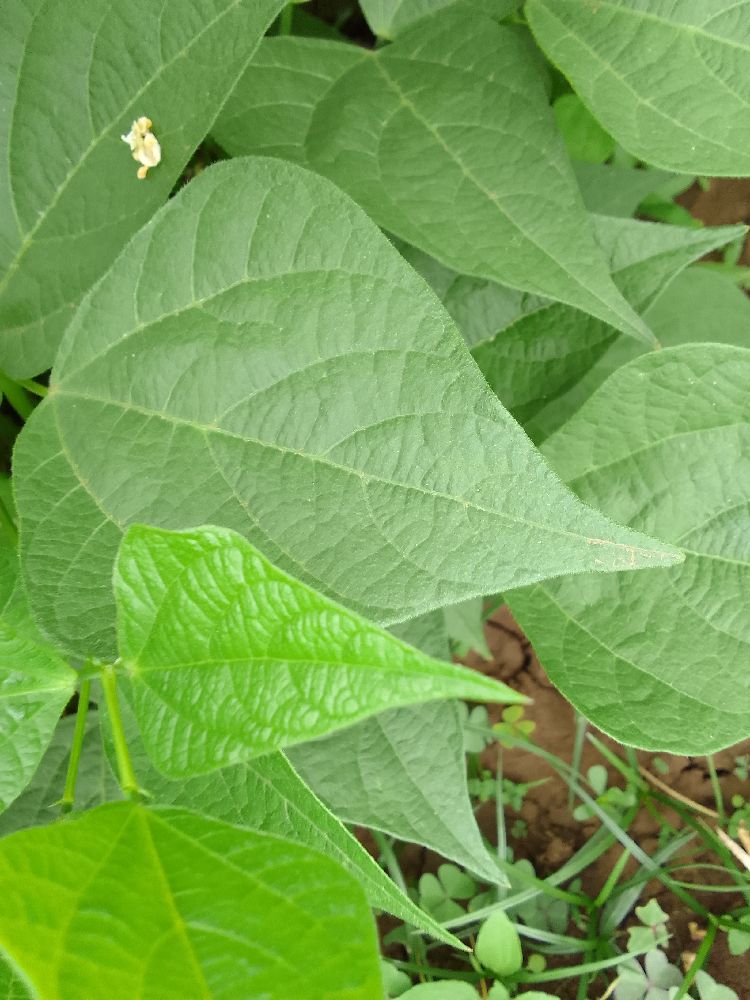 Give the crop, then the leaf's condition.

common bean, healthy
